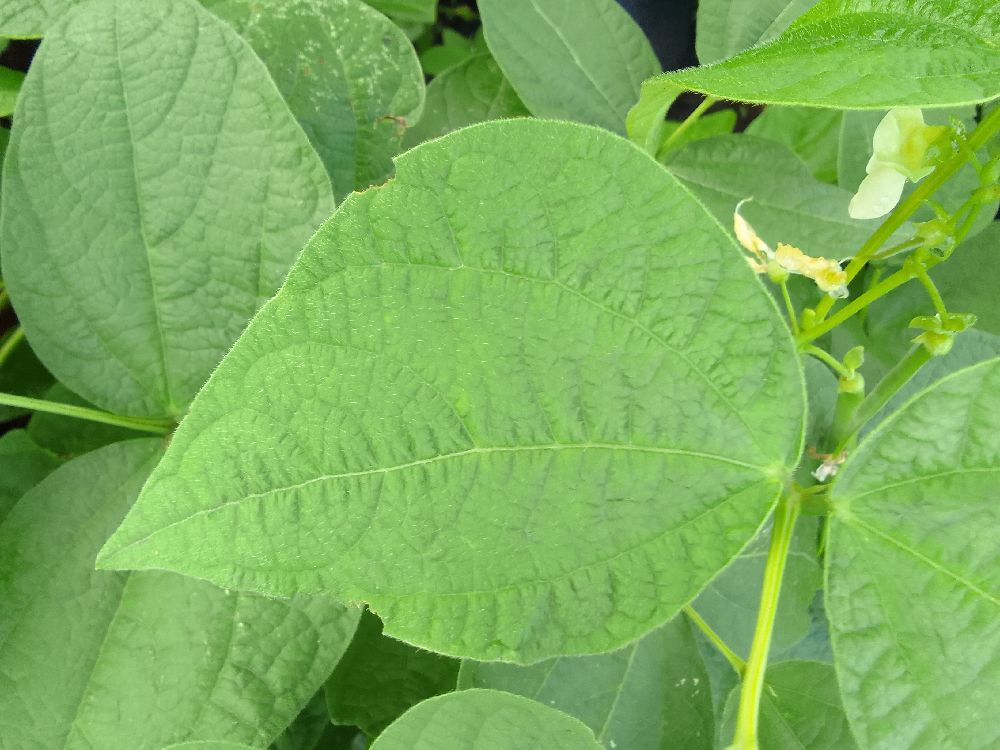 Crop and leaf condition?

common bean, healthy
